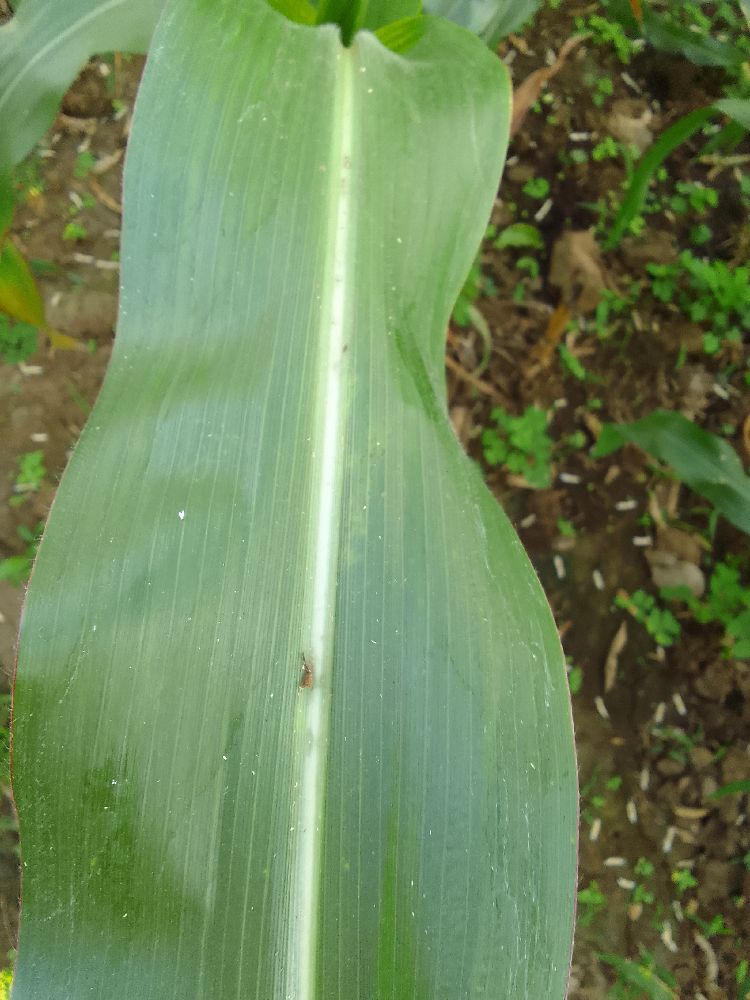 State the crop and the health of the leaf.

maize, healthy
